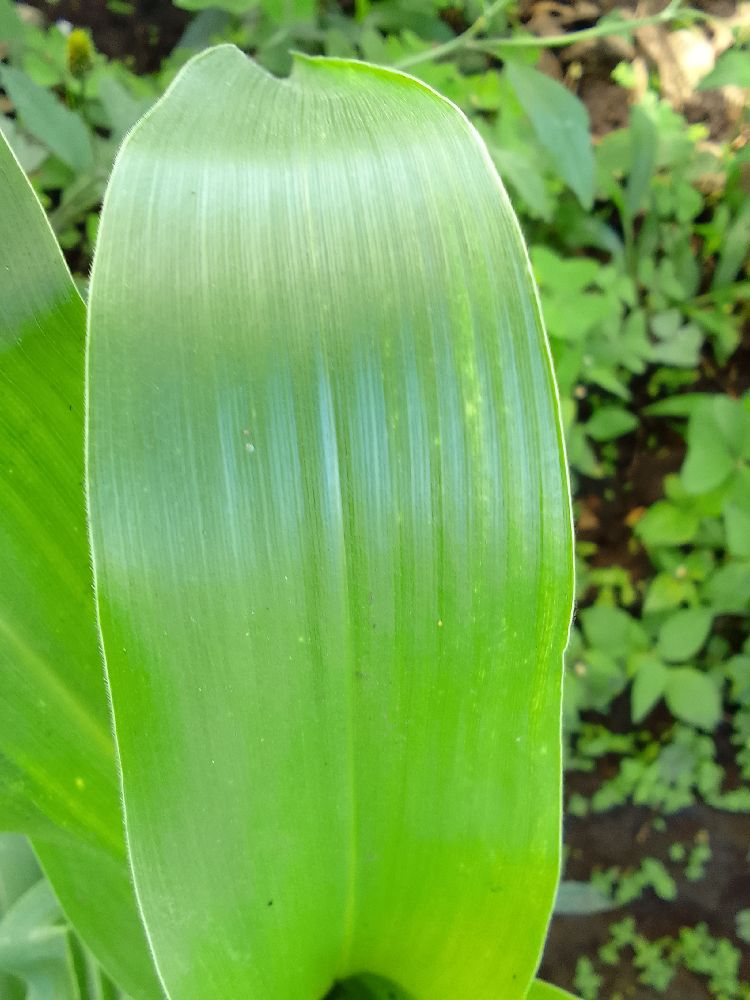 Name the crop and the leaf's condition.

maize, healthy
